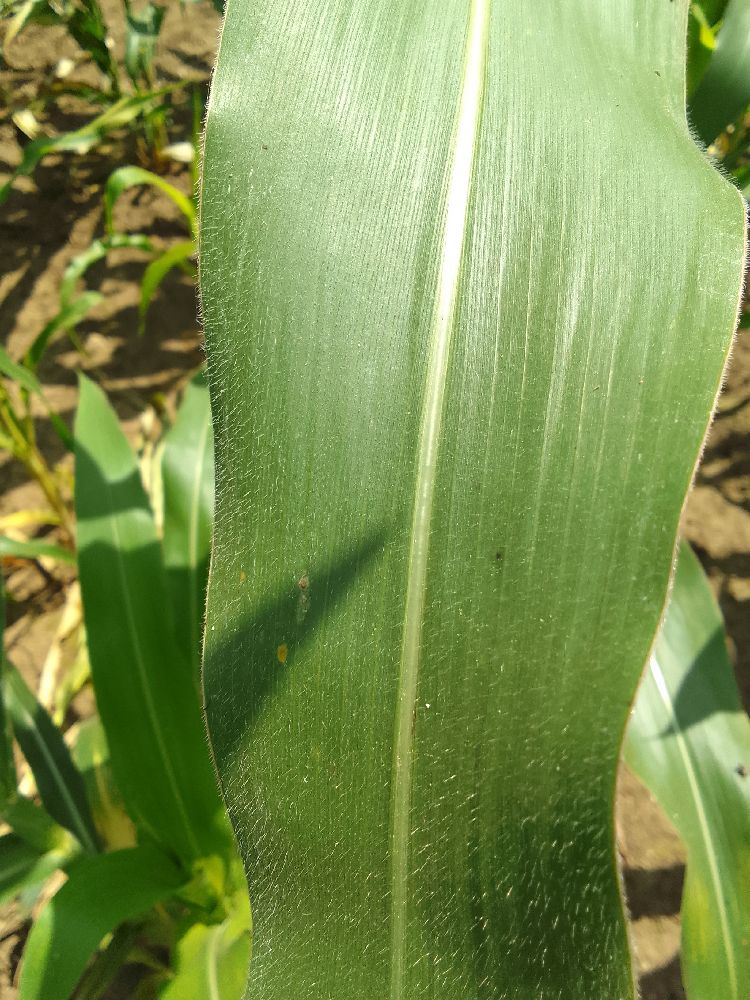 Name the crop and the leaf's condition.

maize, healthy
